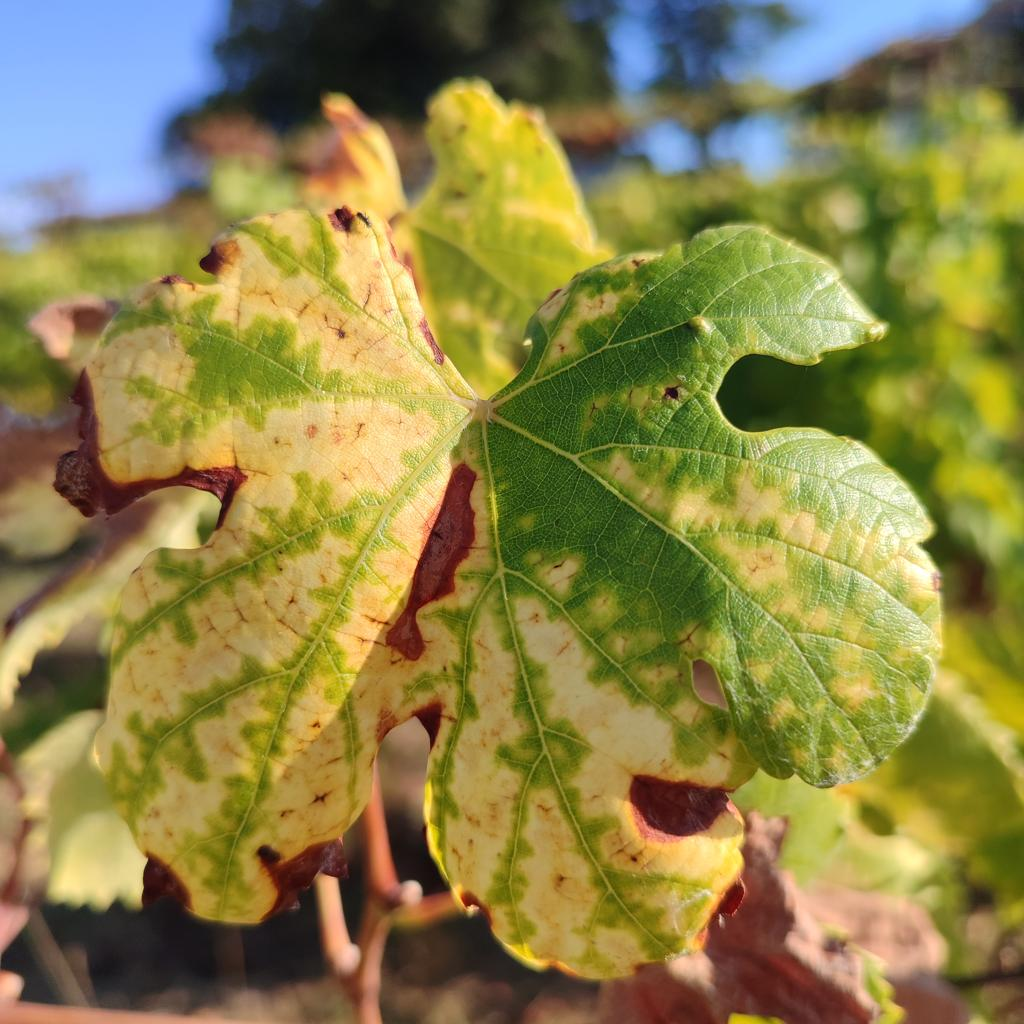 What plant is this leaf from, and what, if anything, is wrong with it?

grapevine, esca complex
